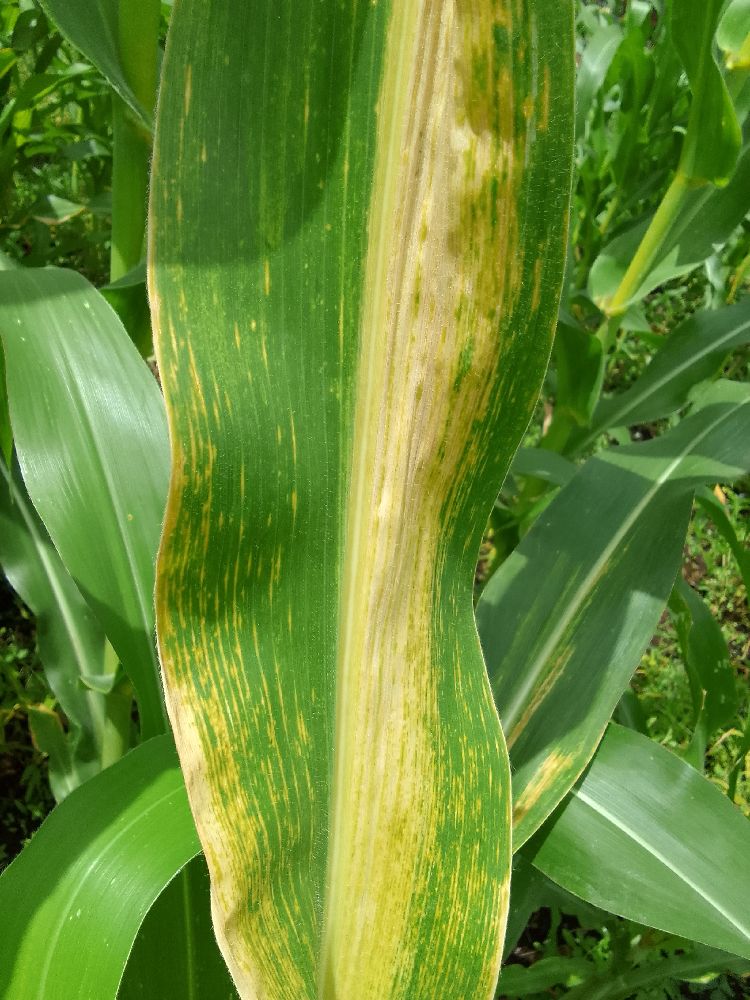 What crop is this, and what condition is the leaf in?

maize, maize lethal necrosis
